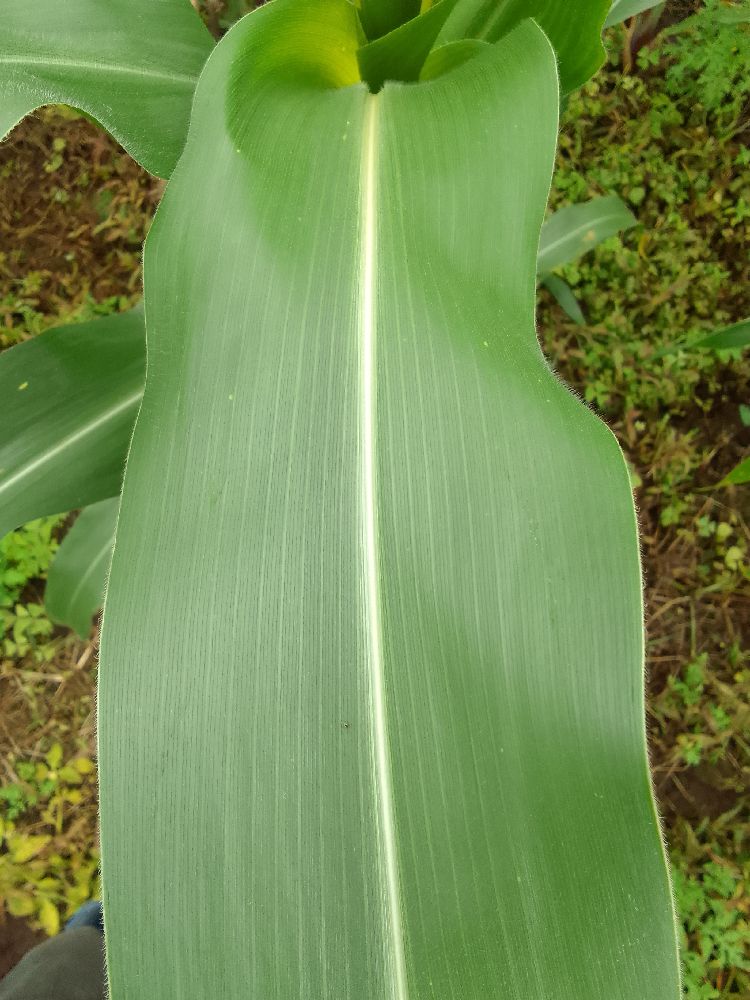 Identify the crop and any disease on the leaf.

maize, healthy
